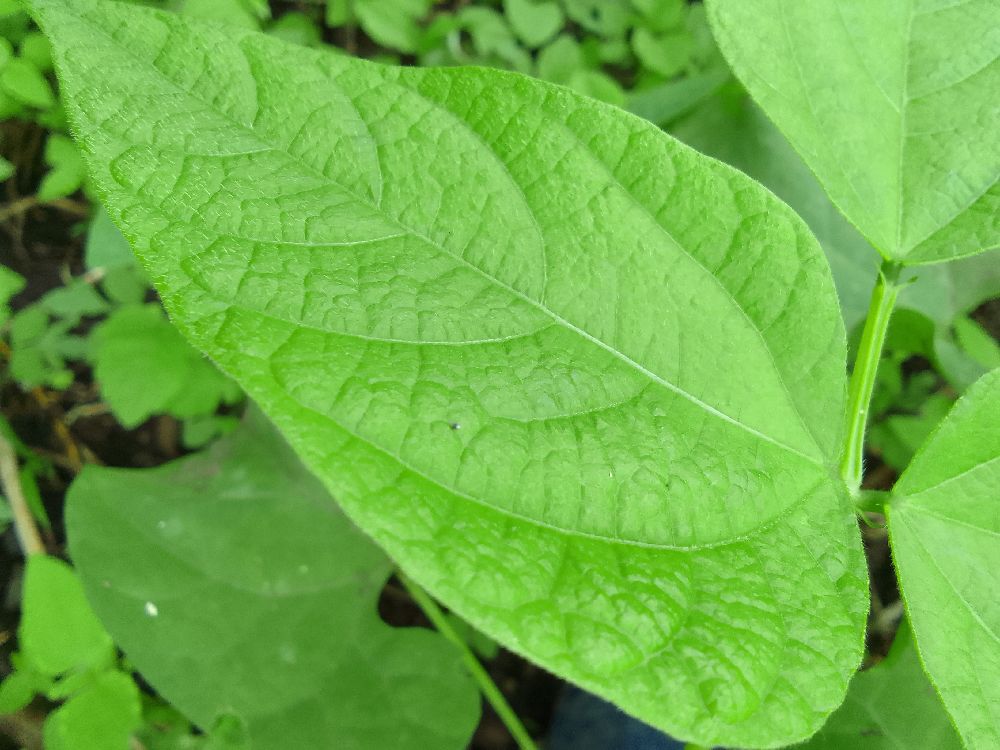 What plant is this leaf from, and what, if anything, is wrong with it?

common bean, healthy
